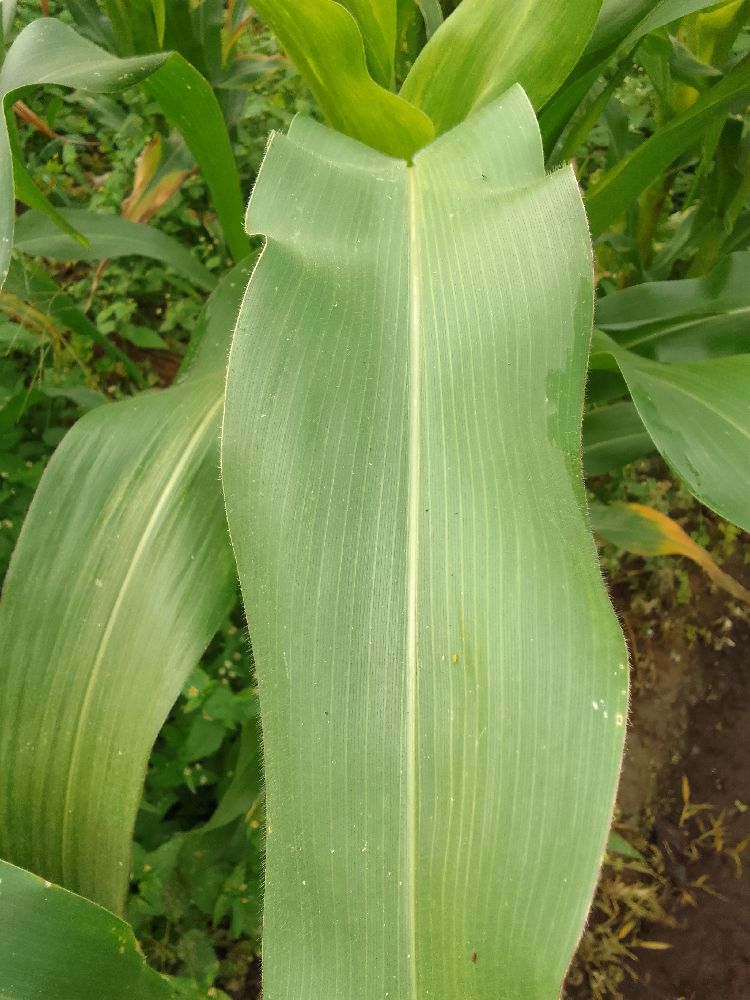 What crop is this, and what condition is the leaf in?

maize, healthy
